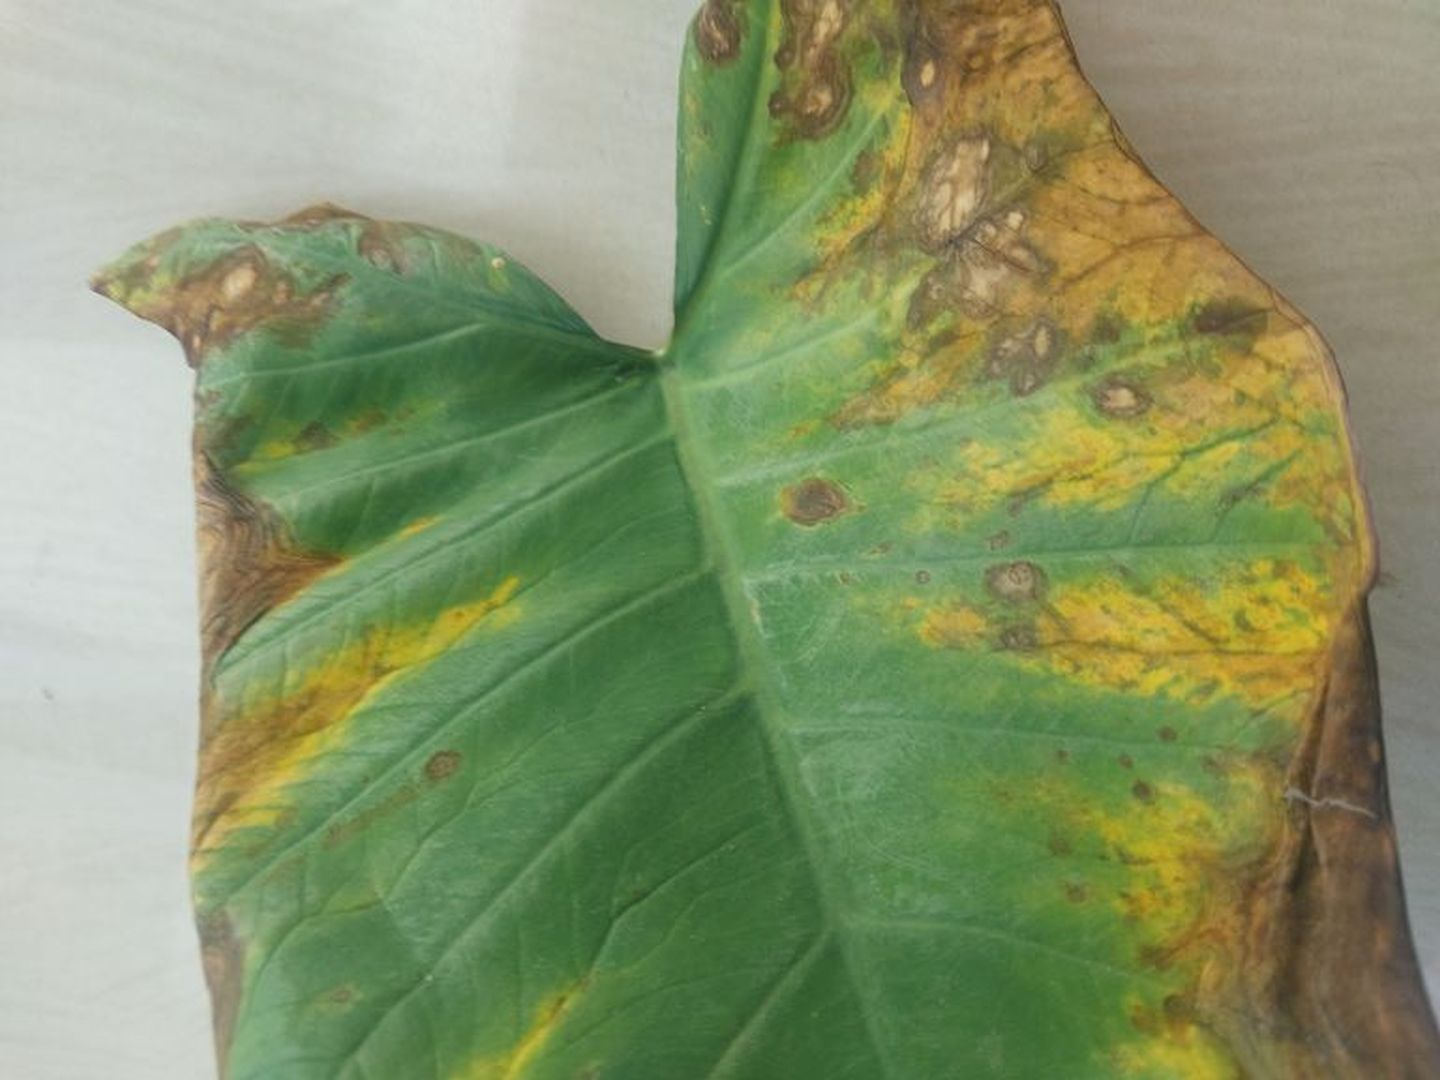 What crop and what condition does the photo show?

taro, leaf blight
